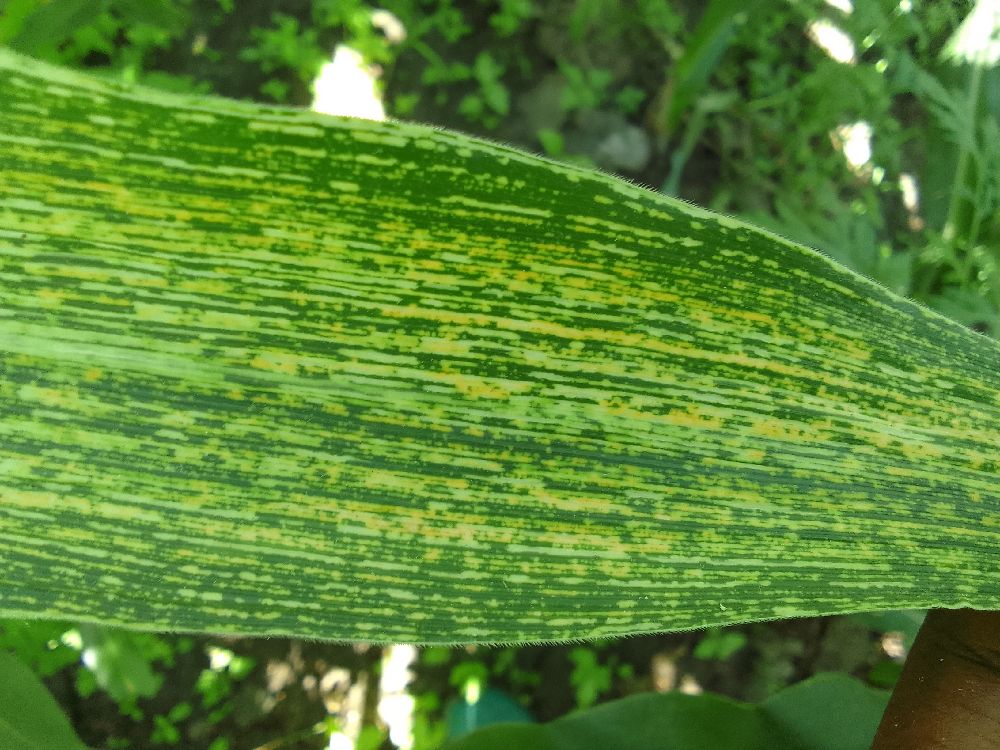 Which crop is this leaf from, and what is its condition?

maize, maize streak virus
